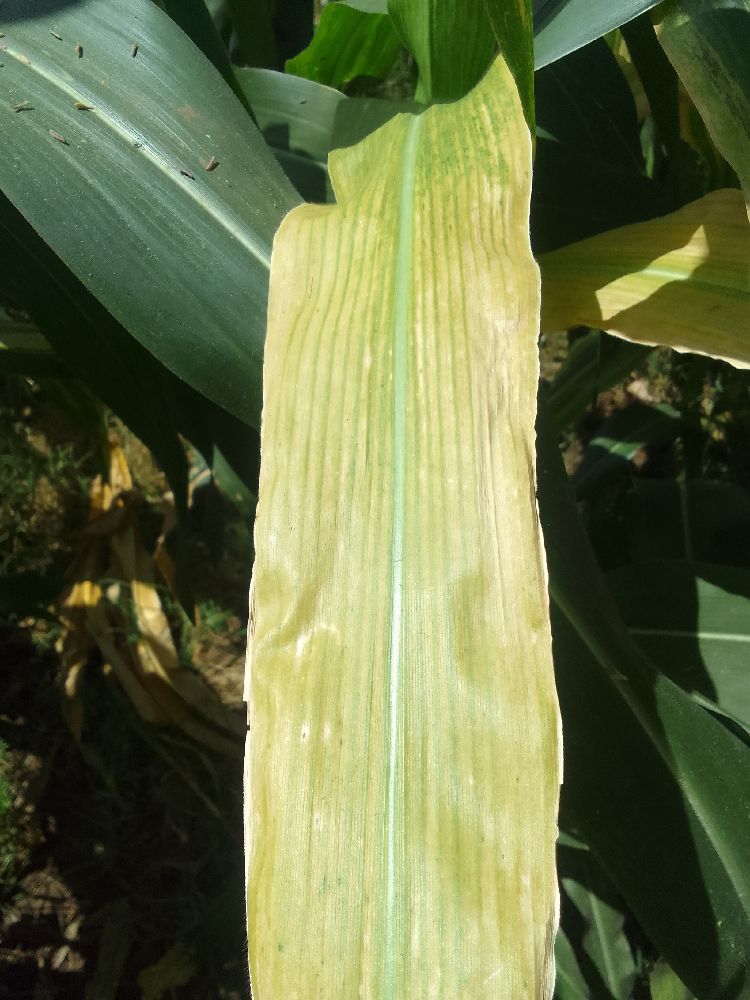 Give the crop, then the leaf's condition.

maize, maize lethal necrosis
